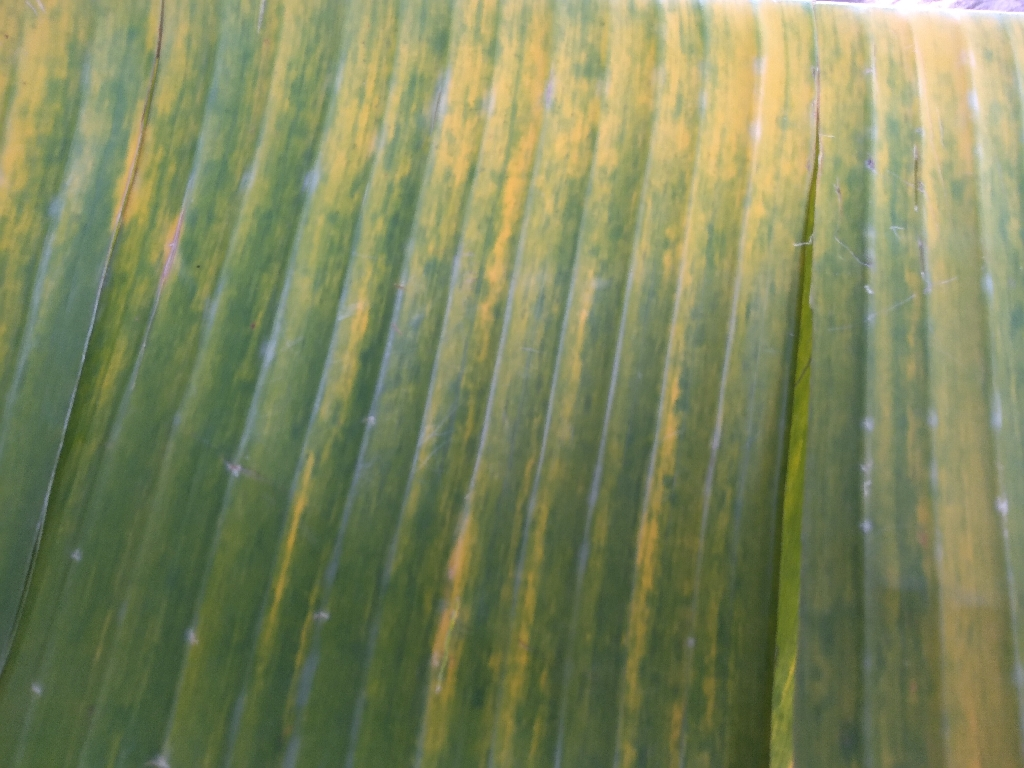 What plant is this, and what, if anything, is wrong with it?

banana, fusarium wilt race 1
